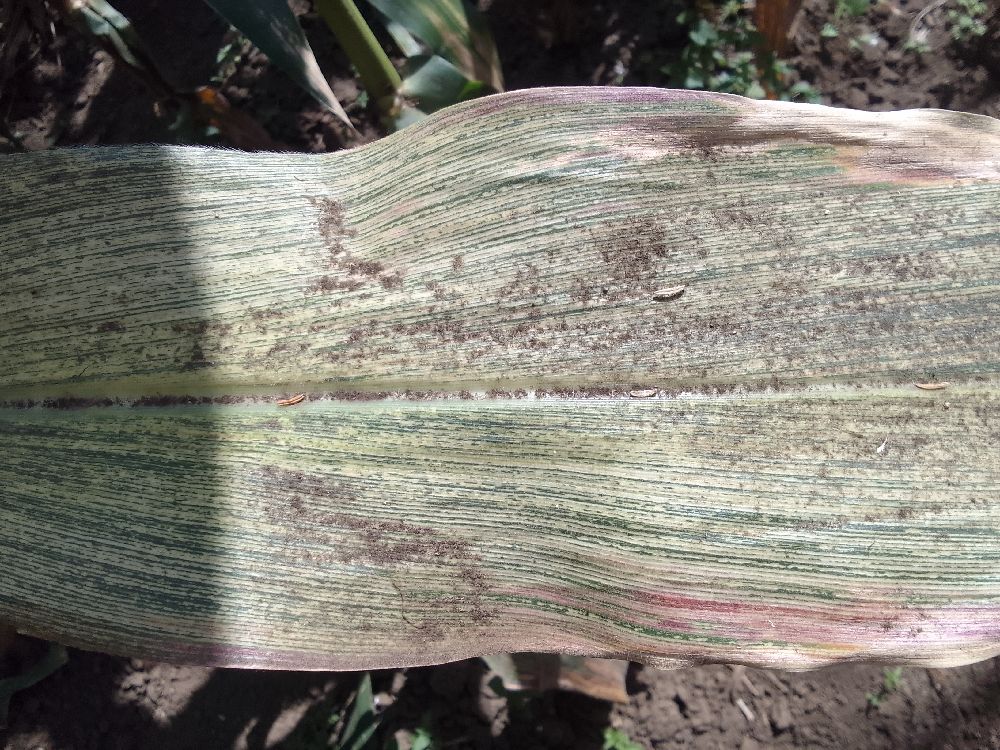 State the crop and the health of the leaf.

maize, maize streak virus
